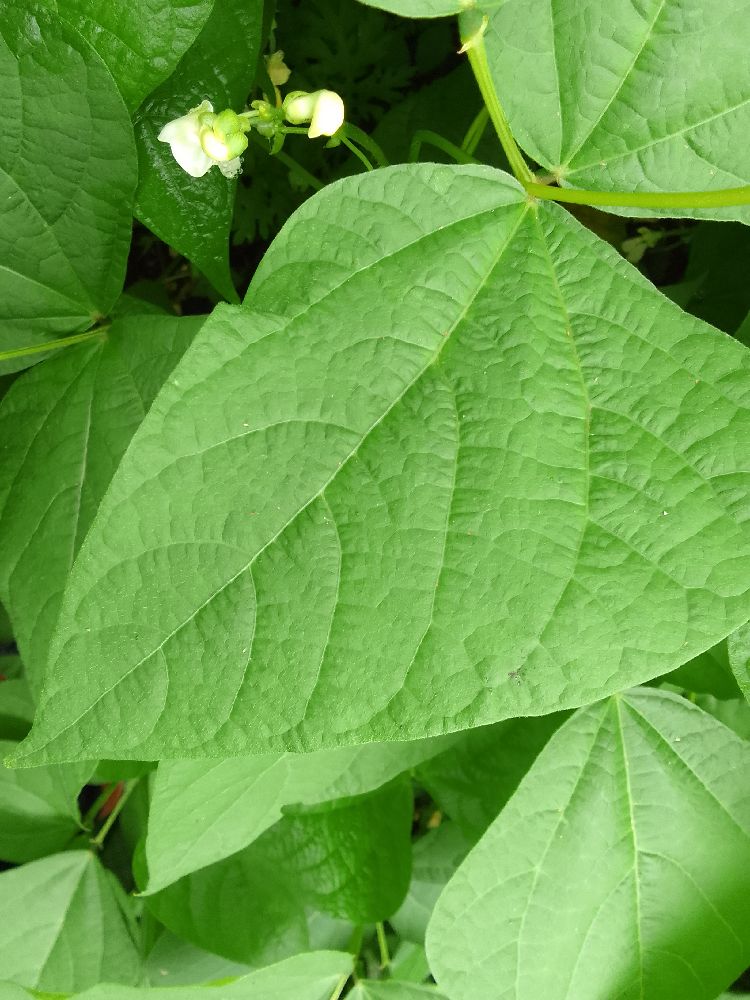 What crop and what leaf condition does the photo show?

common bean, healthy
